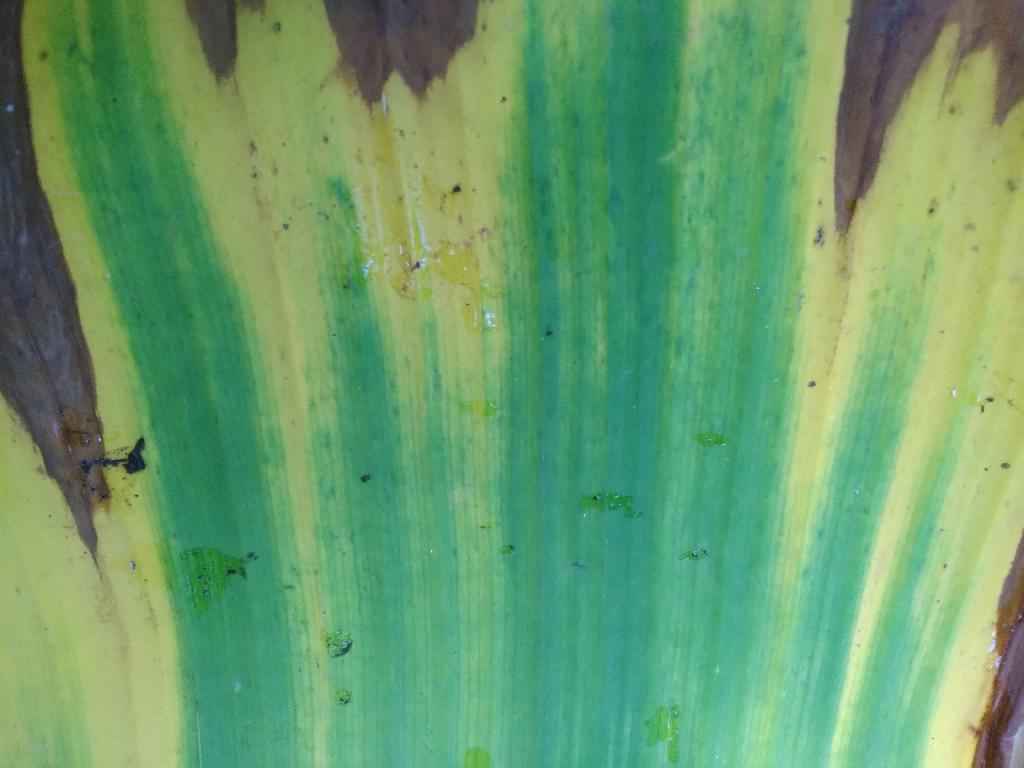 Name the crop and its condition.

banana, fusarium wilt race 1
